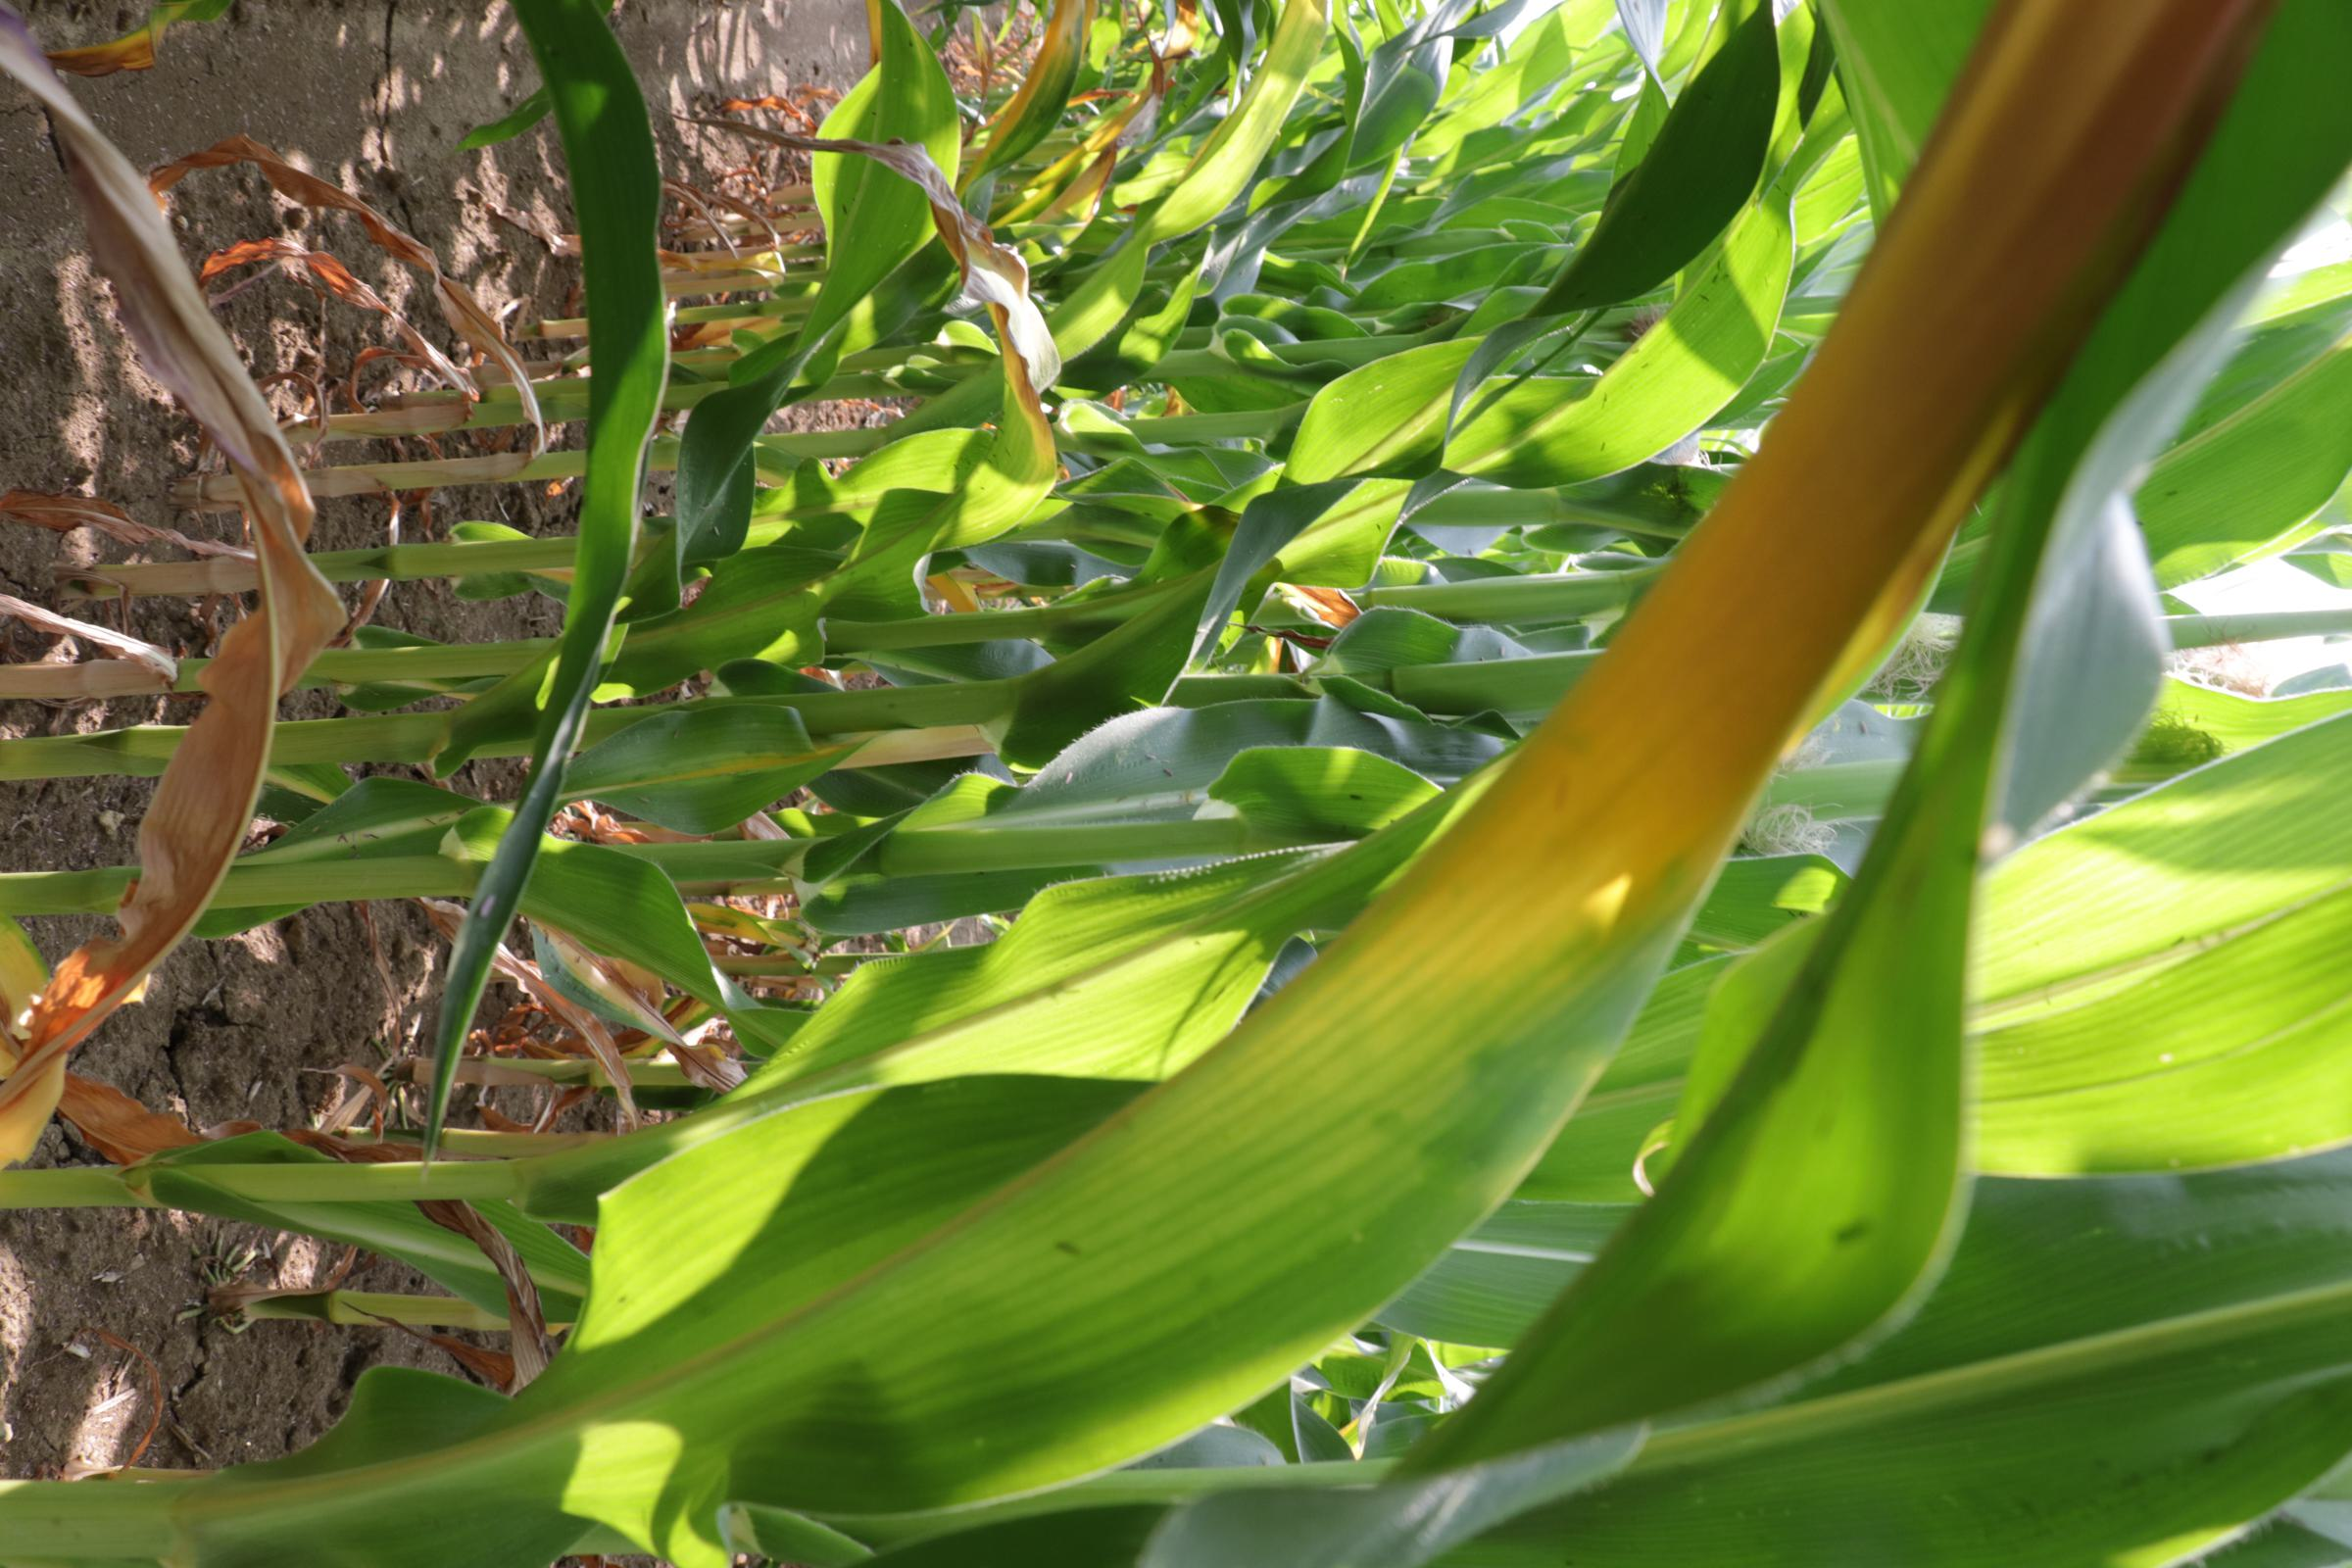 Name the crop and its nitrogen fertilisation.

maize, reduced nitrogen fertilisation
